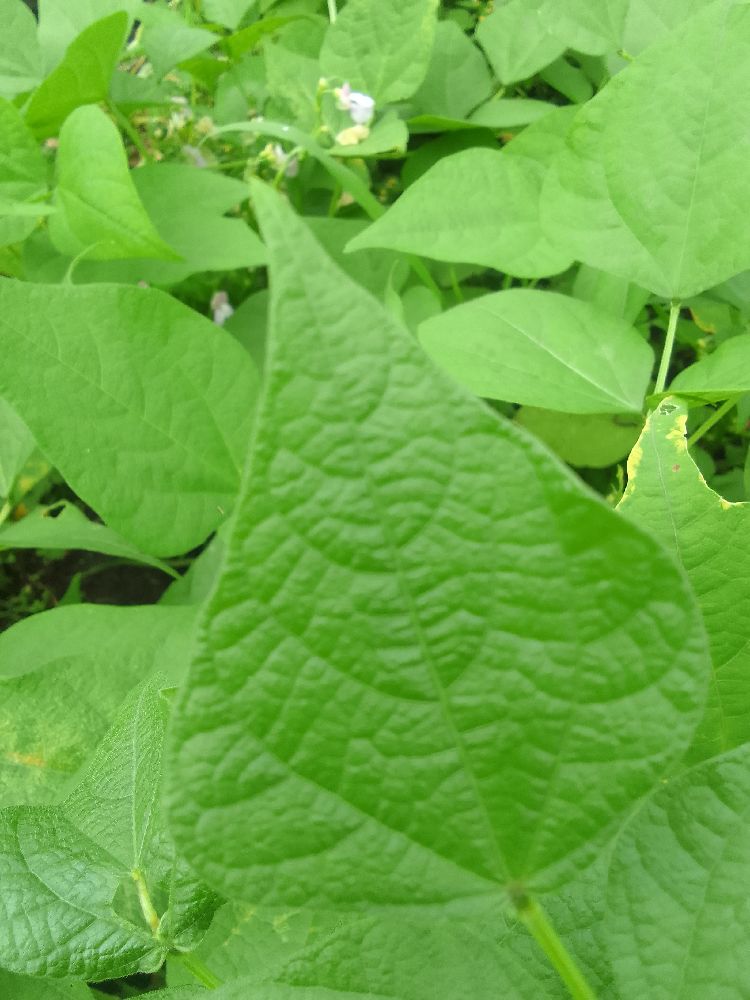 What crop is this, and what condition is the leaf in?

common bean, healthy
